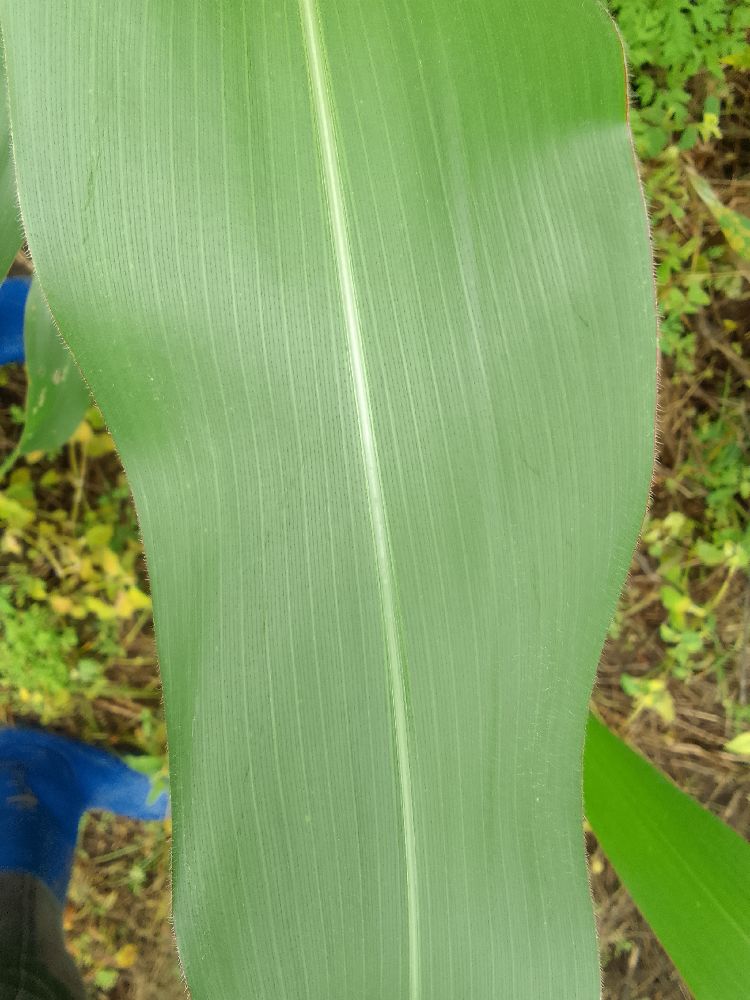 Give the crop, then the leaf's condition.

maize, healthy
